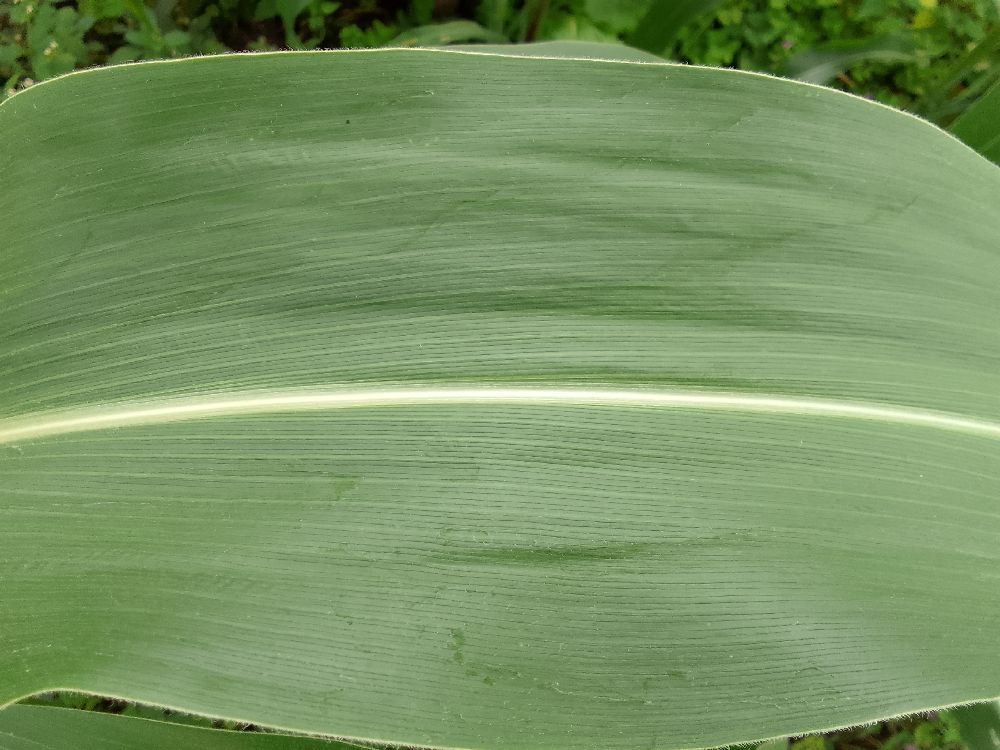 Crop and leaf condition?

maize, healthy
